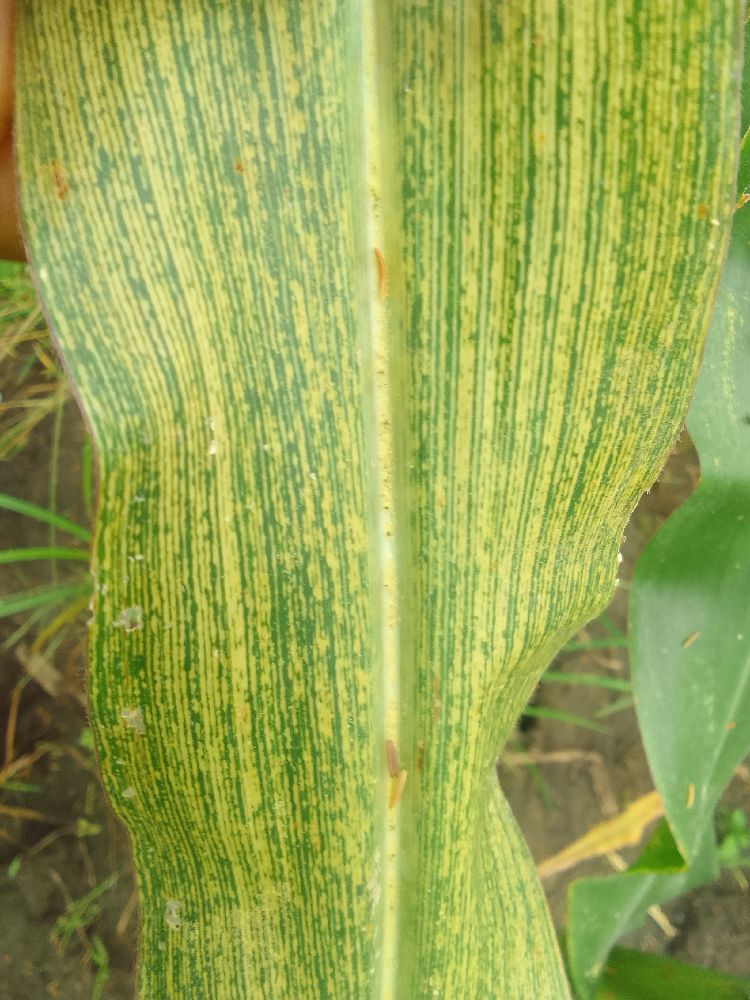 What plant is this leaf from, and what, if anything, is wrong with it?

maize, maize streak virus
